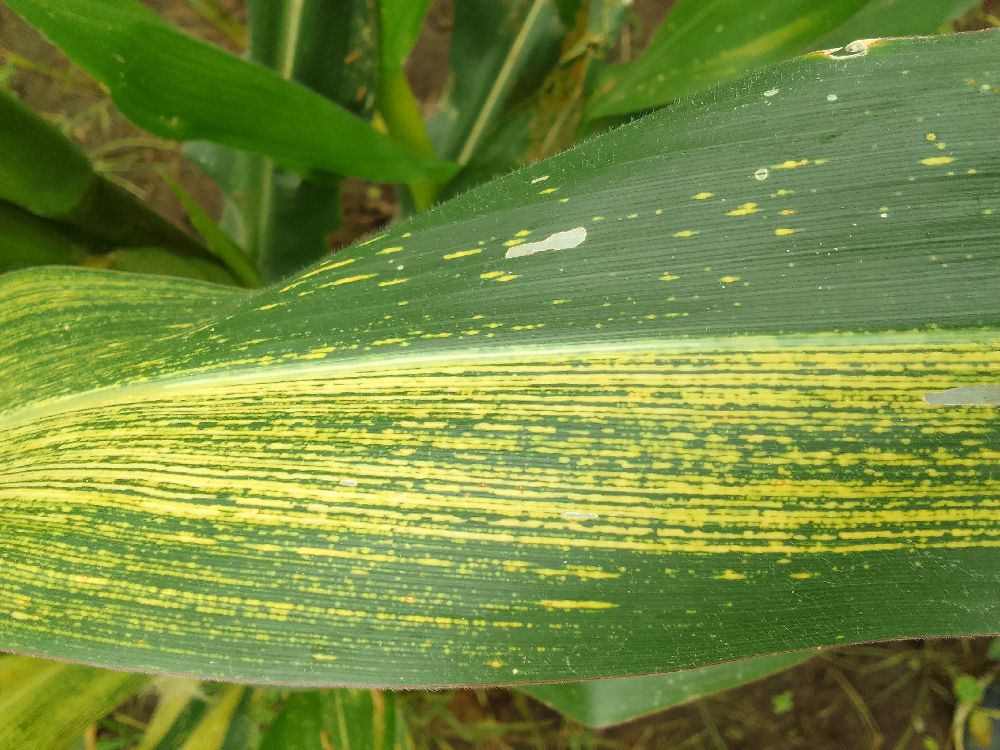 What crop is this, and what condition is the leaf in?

maize, maize streak virus
